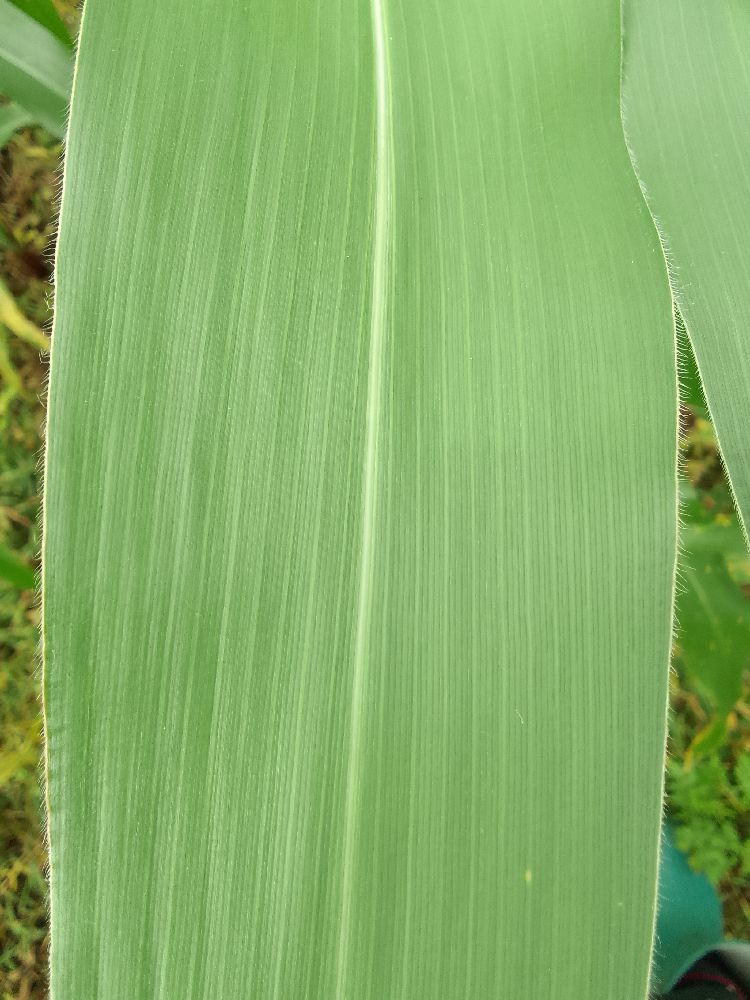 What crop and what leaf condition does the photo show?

maize, healthy
